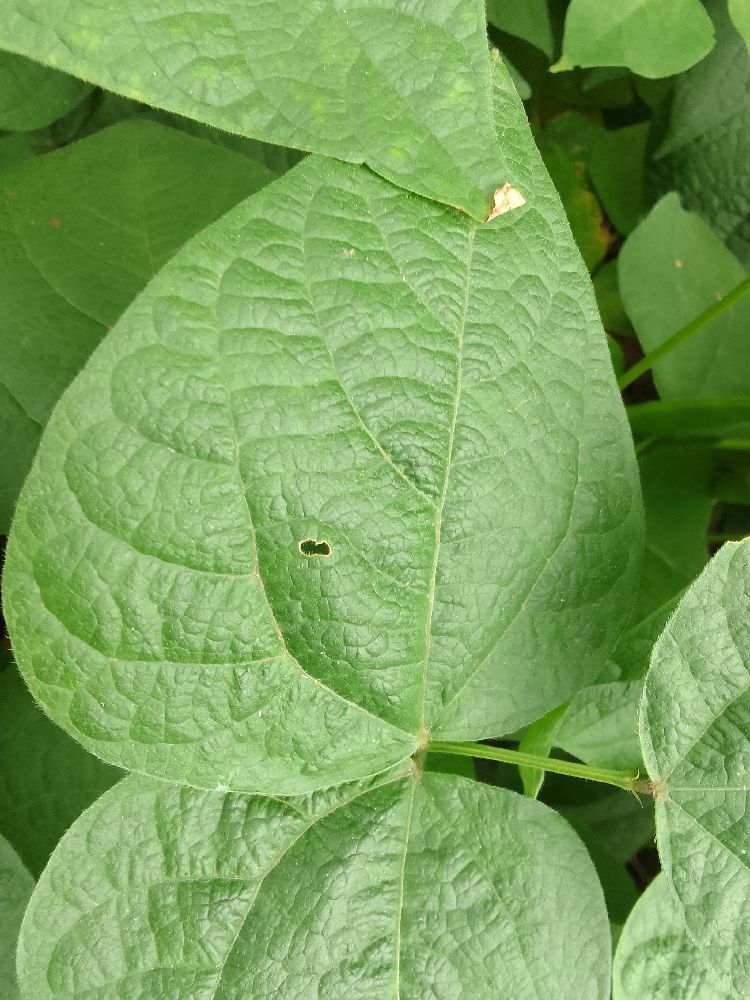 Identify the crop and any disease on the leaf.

common bean, healthy
